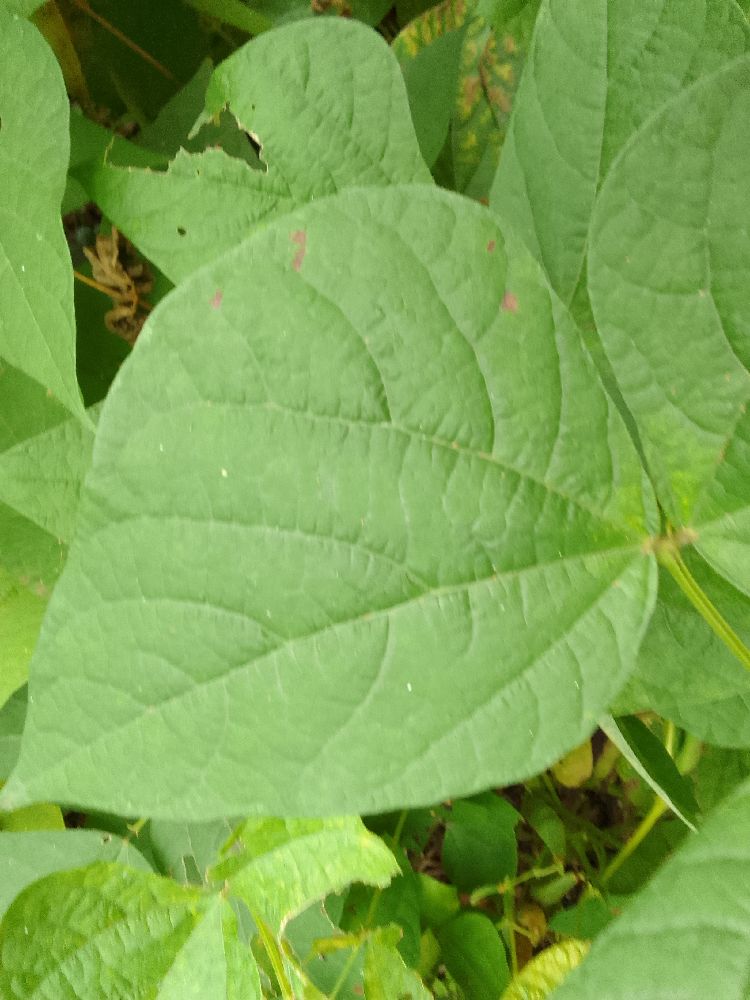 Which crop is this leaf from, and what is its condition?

common bean, healthy
